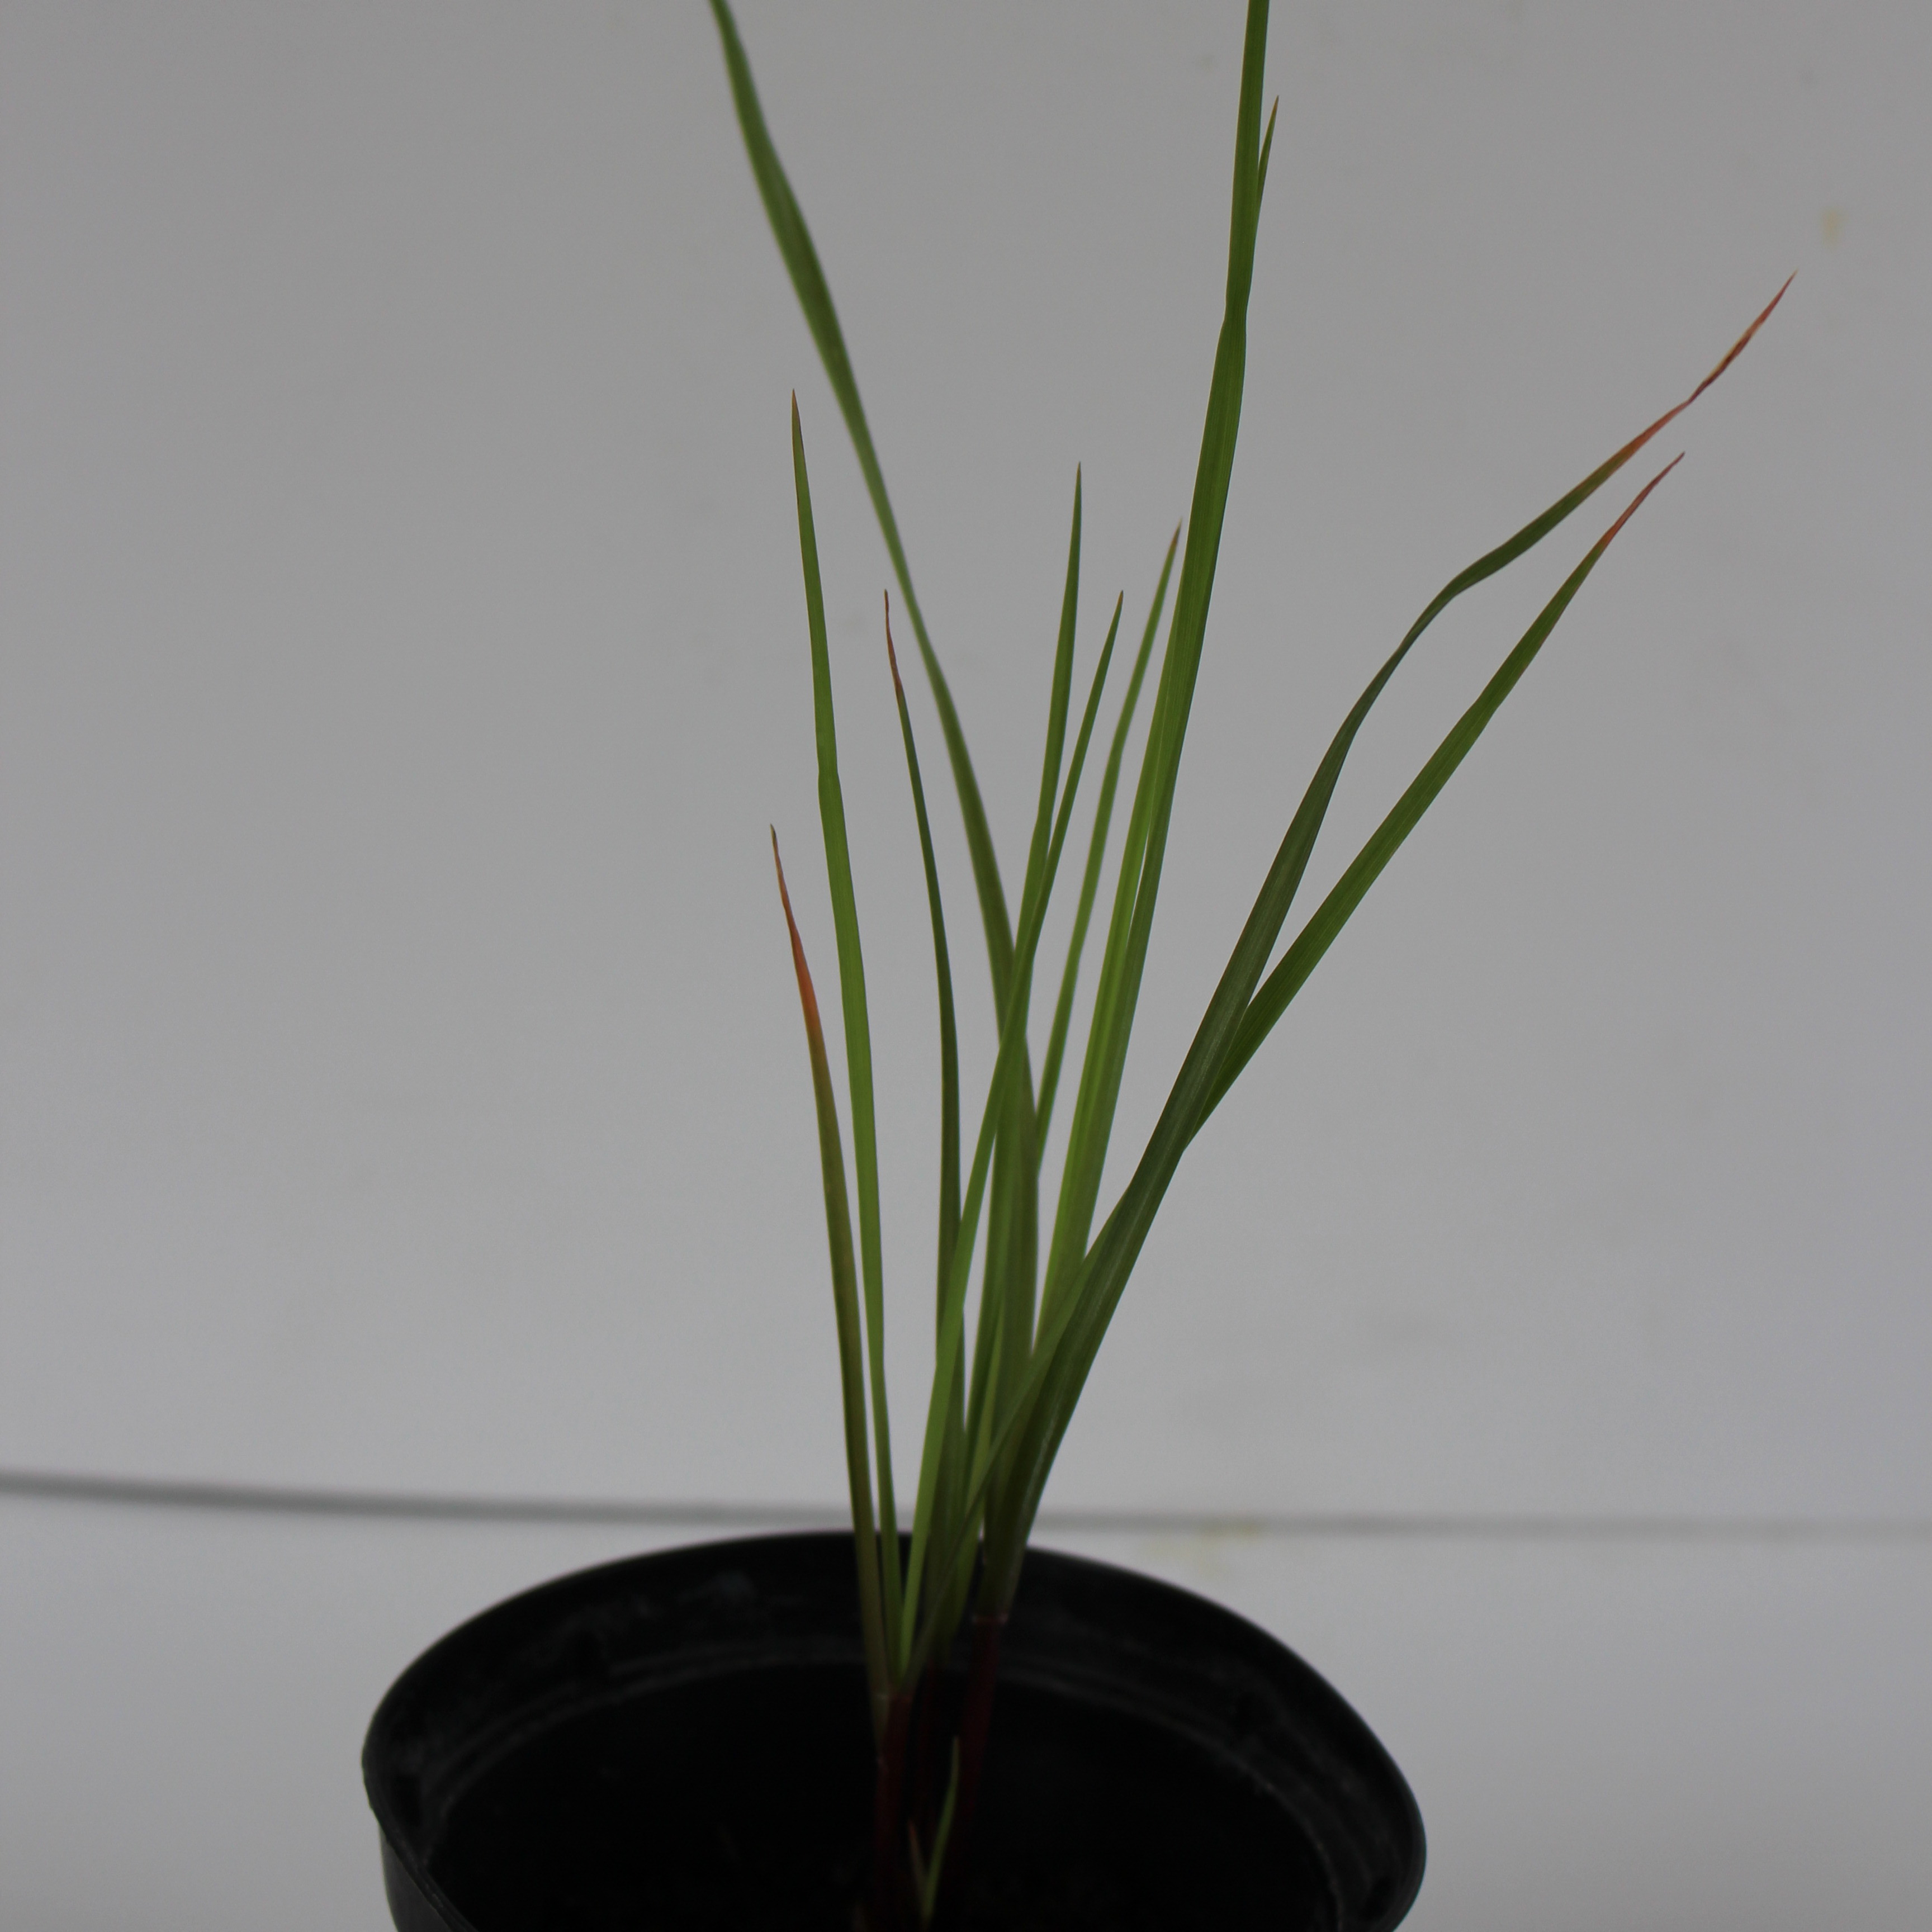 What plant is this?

Lolium multiflorum
